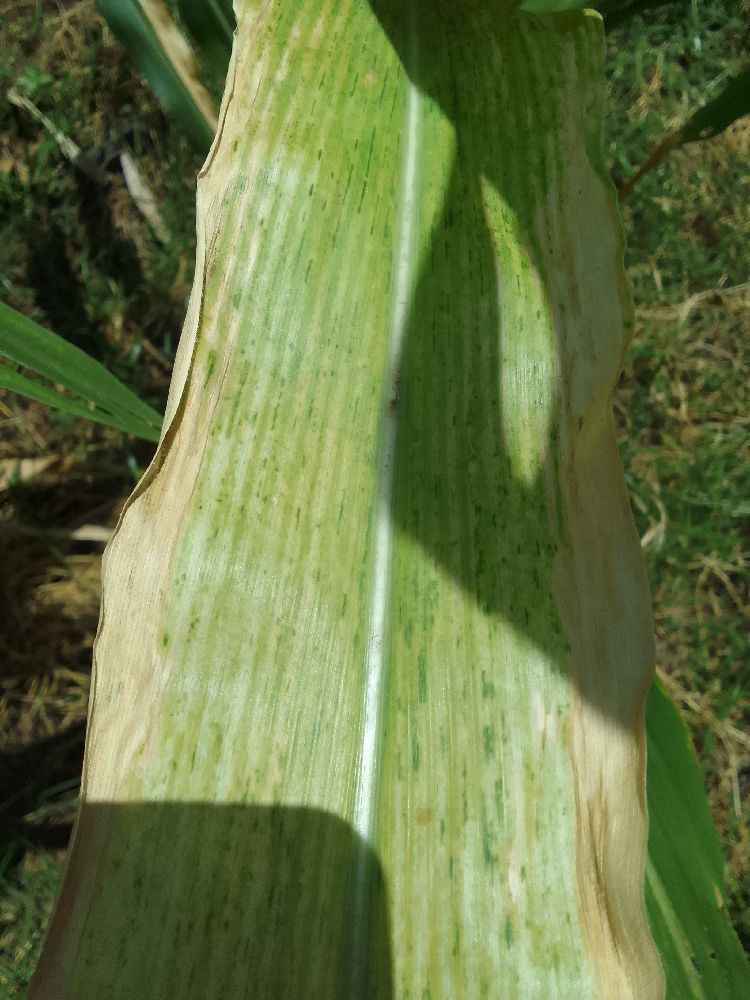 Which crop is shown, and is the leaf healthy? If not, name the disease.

maize, maize lethal necrosis
